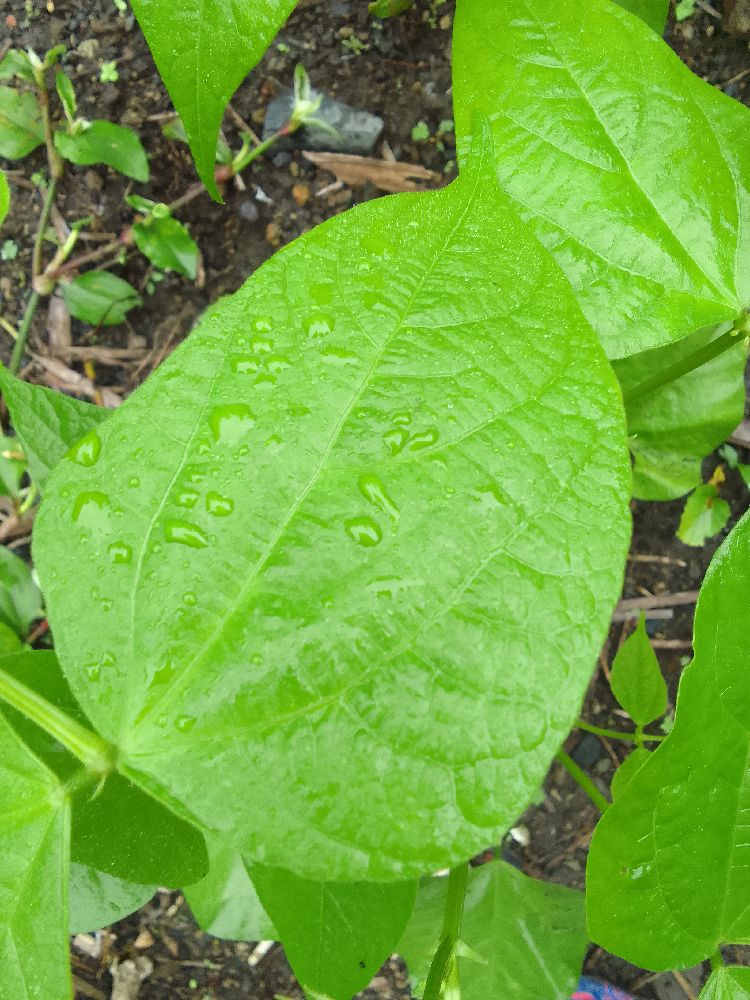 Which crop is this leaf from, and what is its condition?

common bean, healthy
